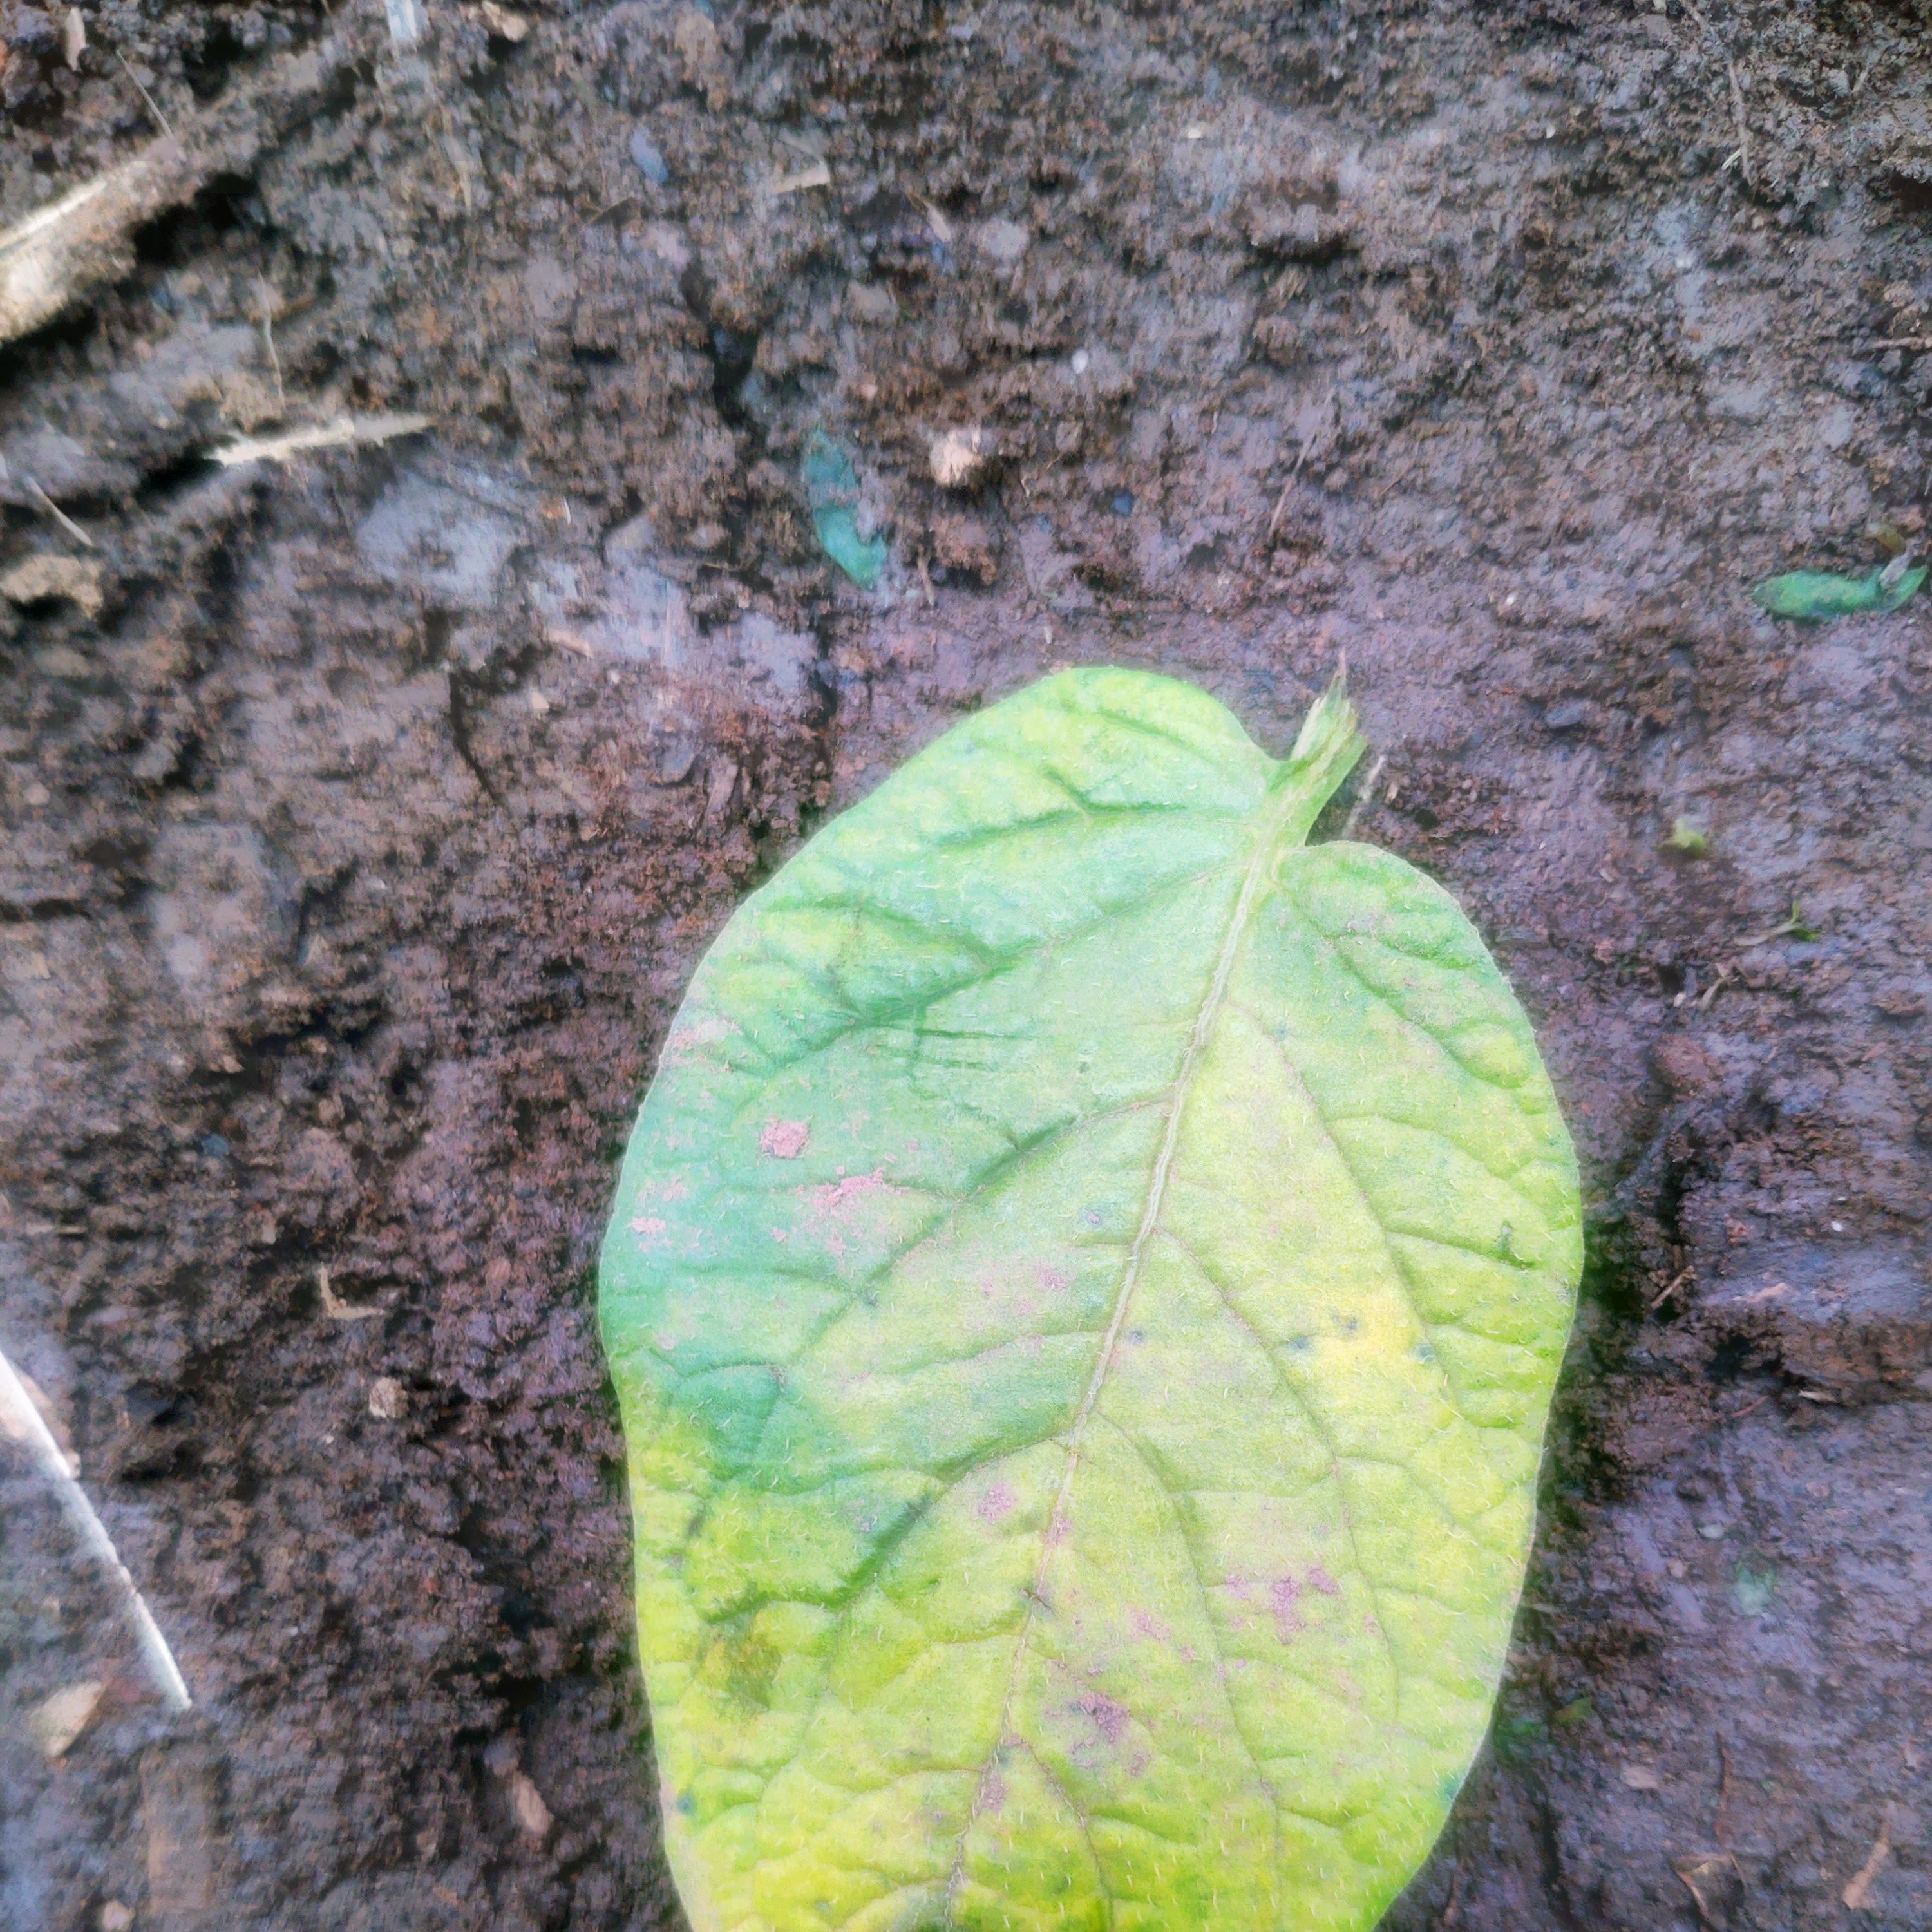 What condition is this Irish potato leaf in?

late blight
